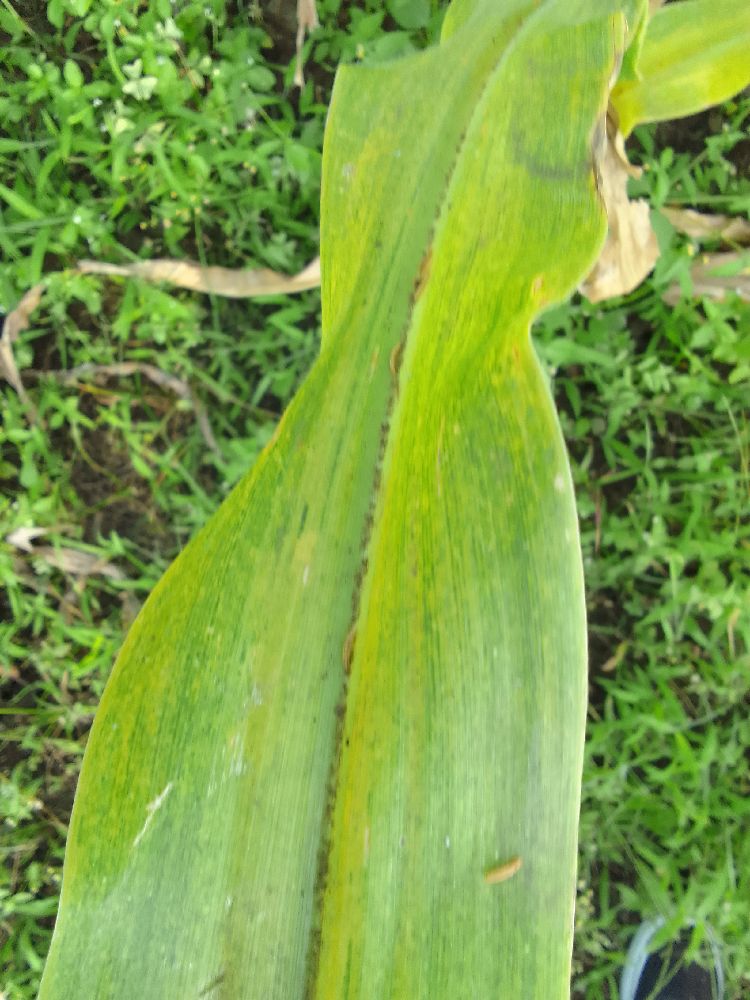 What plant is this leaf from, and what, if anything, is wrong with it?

maize, maize lethal necrosis
